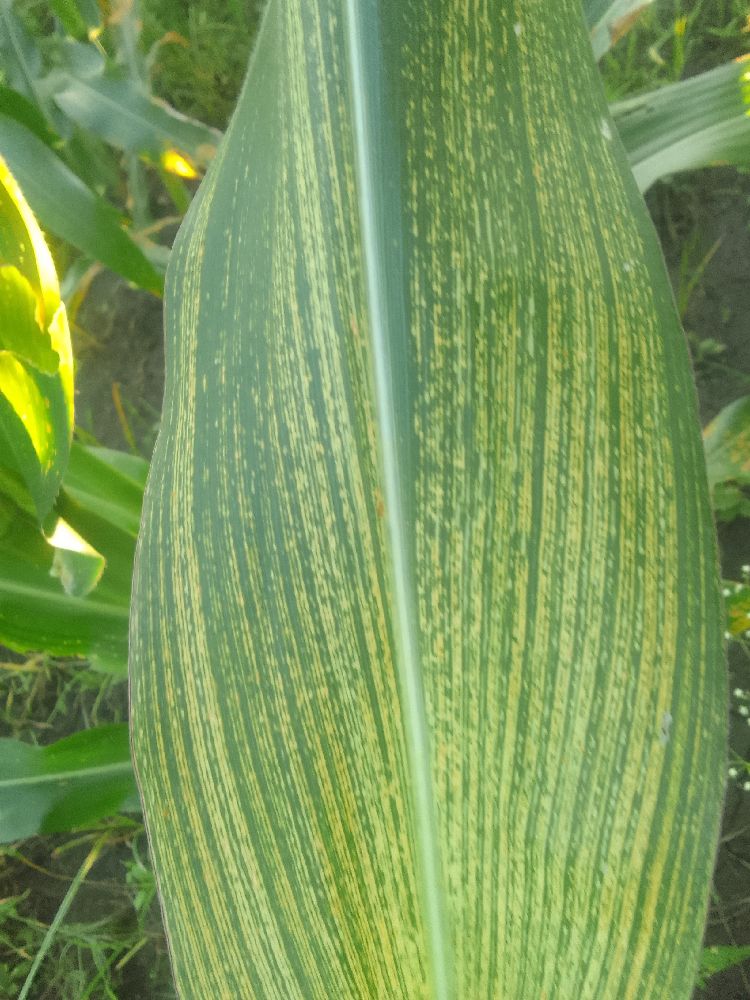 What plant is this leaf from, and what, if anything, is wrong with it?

maize, maize streak virus
